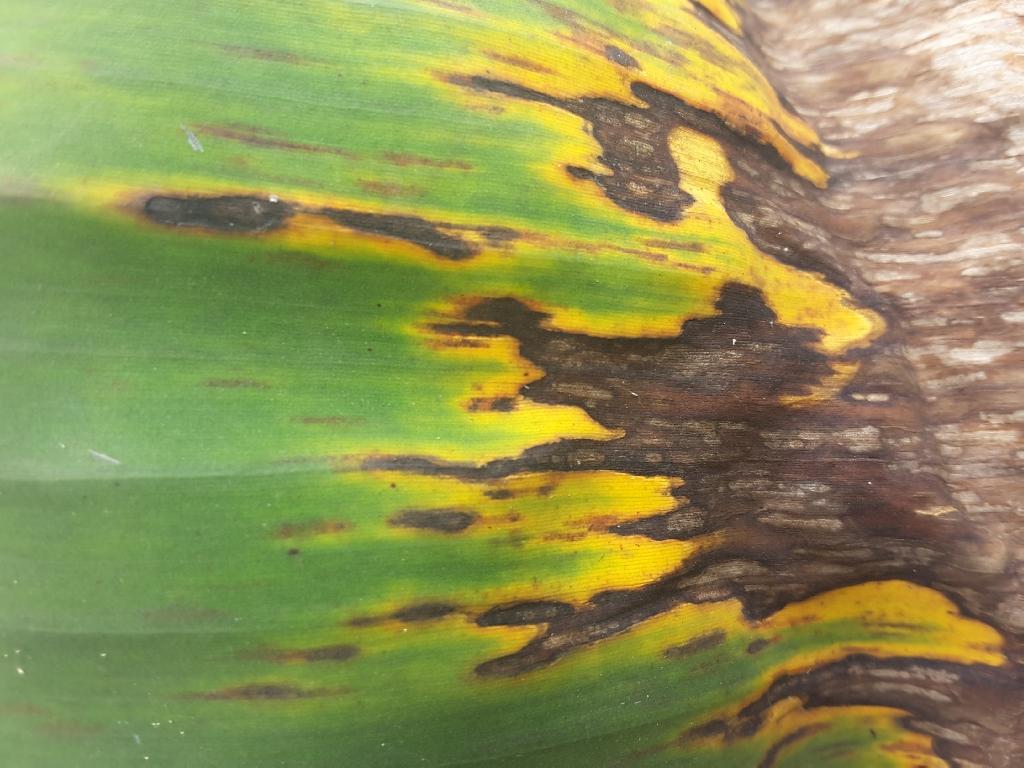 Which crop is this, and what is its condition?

banana, black sigatoka
